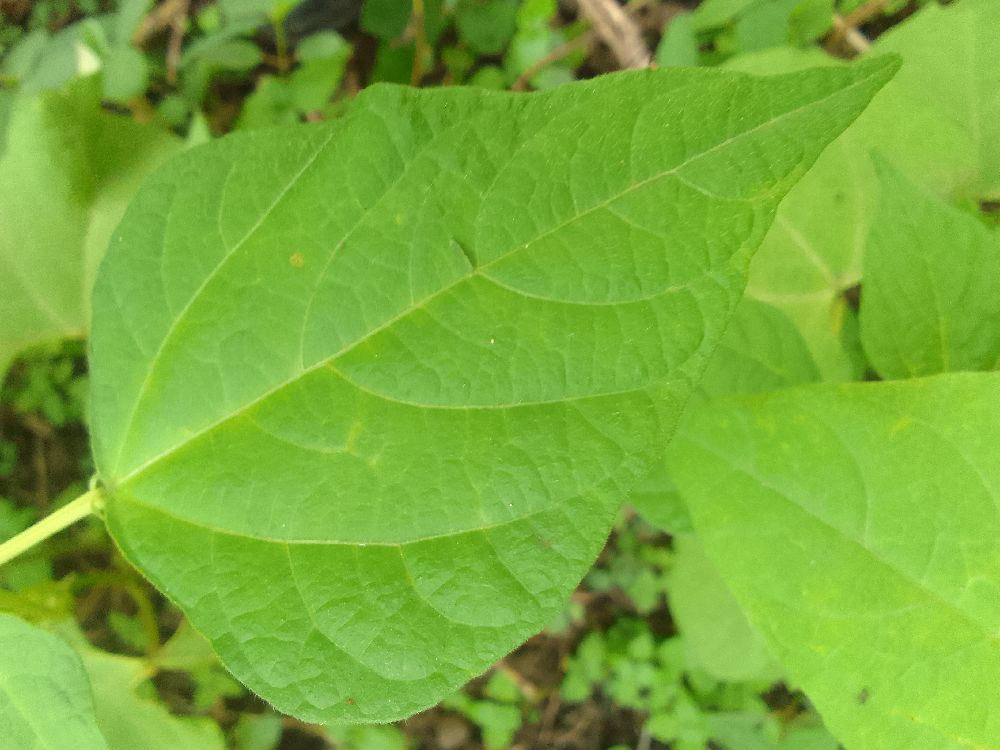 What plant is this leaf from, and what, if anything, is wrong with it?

common bean, healthy
